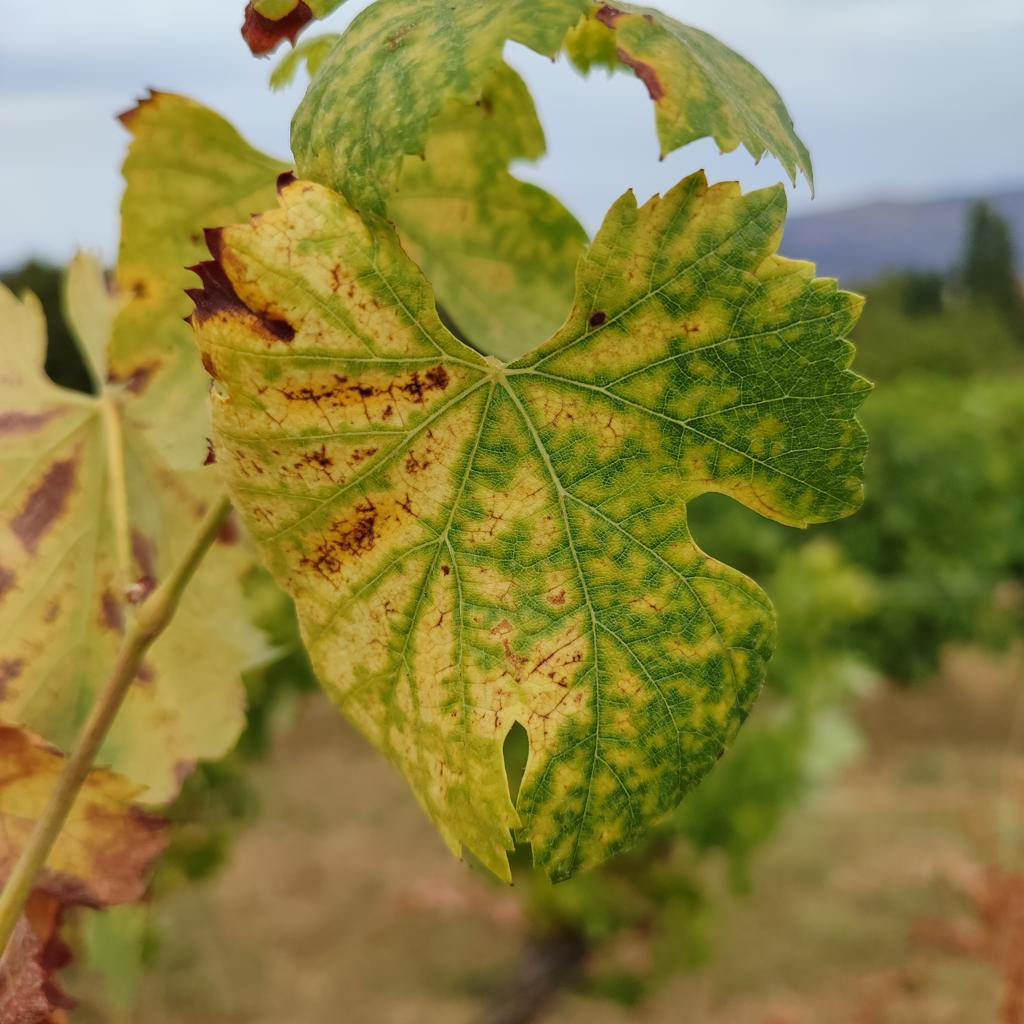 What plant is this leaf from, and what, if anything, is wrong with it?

grapevine, esca complex
